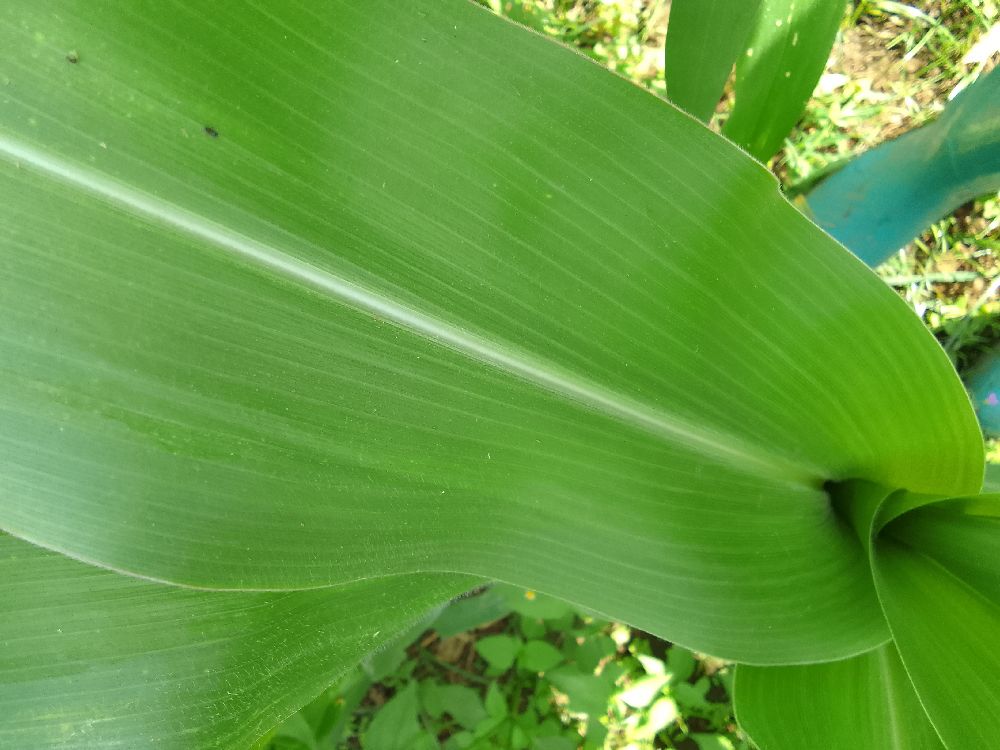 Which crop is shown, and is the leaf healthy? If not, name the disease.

maize, healthy
